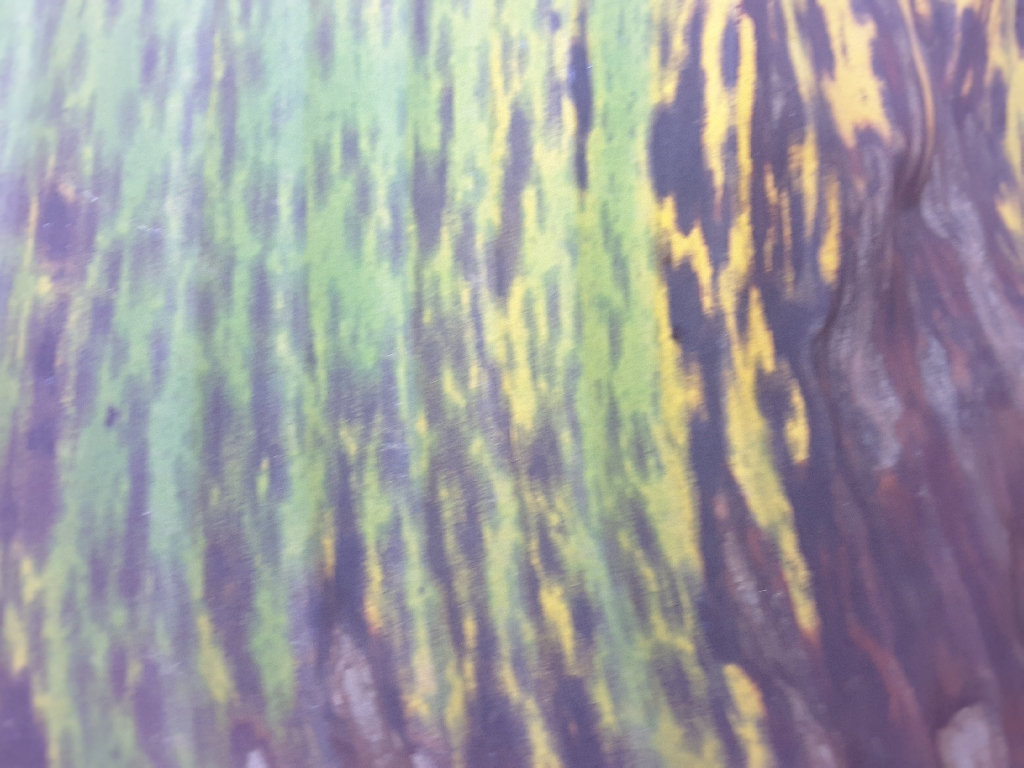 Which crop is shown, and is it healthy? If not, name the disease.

banana, black sigatoka
